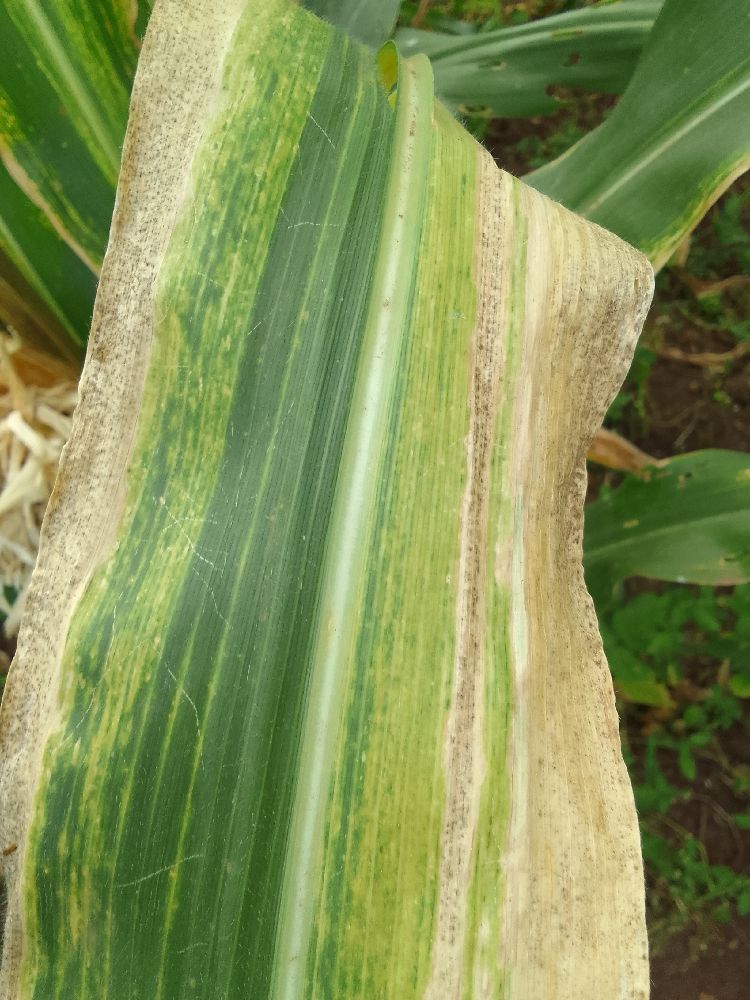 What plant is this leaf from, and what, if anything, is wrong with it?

maize, maize lethal necrosis
